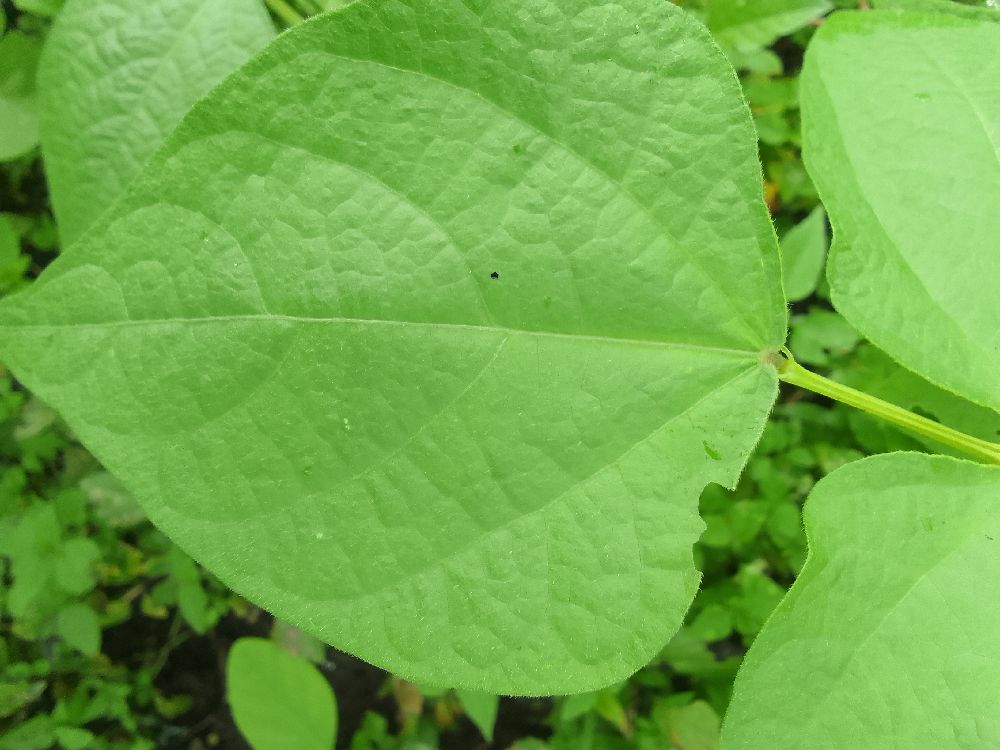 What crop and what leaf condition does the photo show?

common bean, healthy
